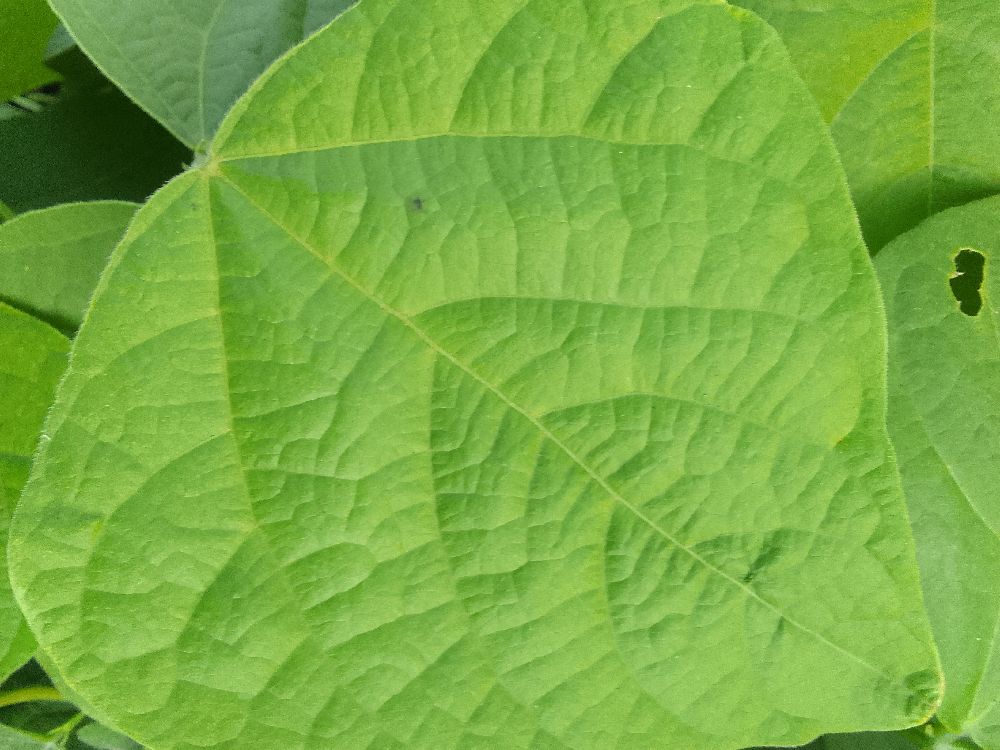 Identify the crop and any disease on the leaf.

common bean, healthy
